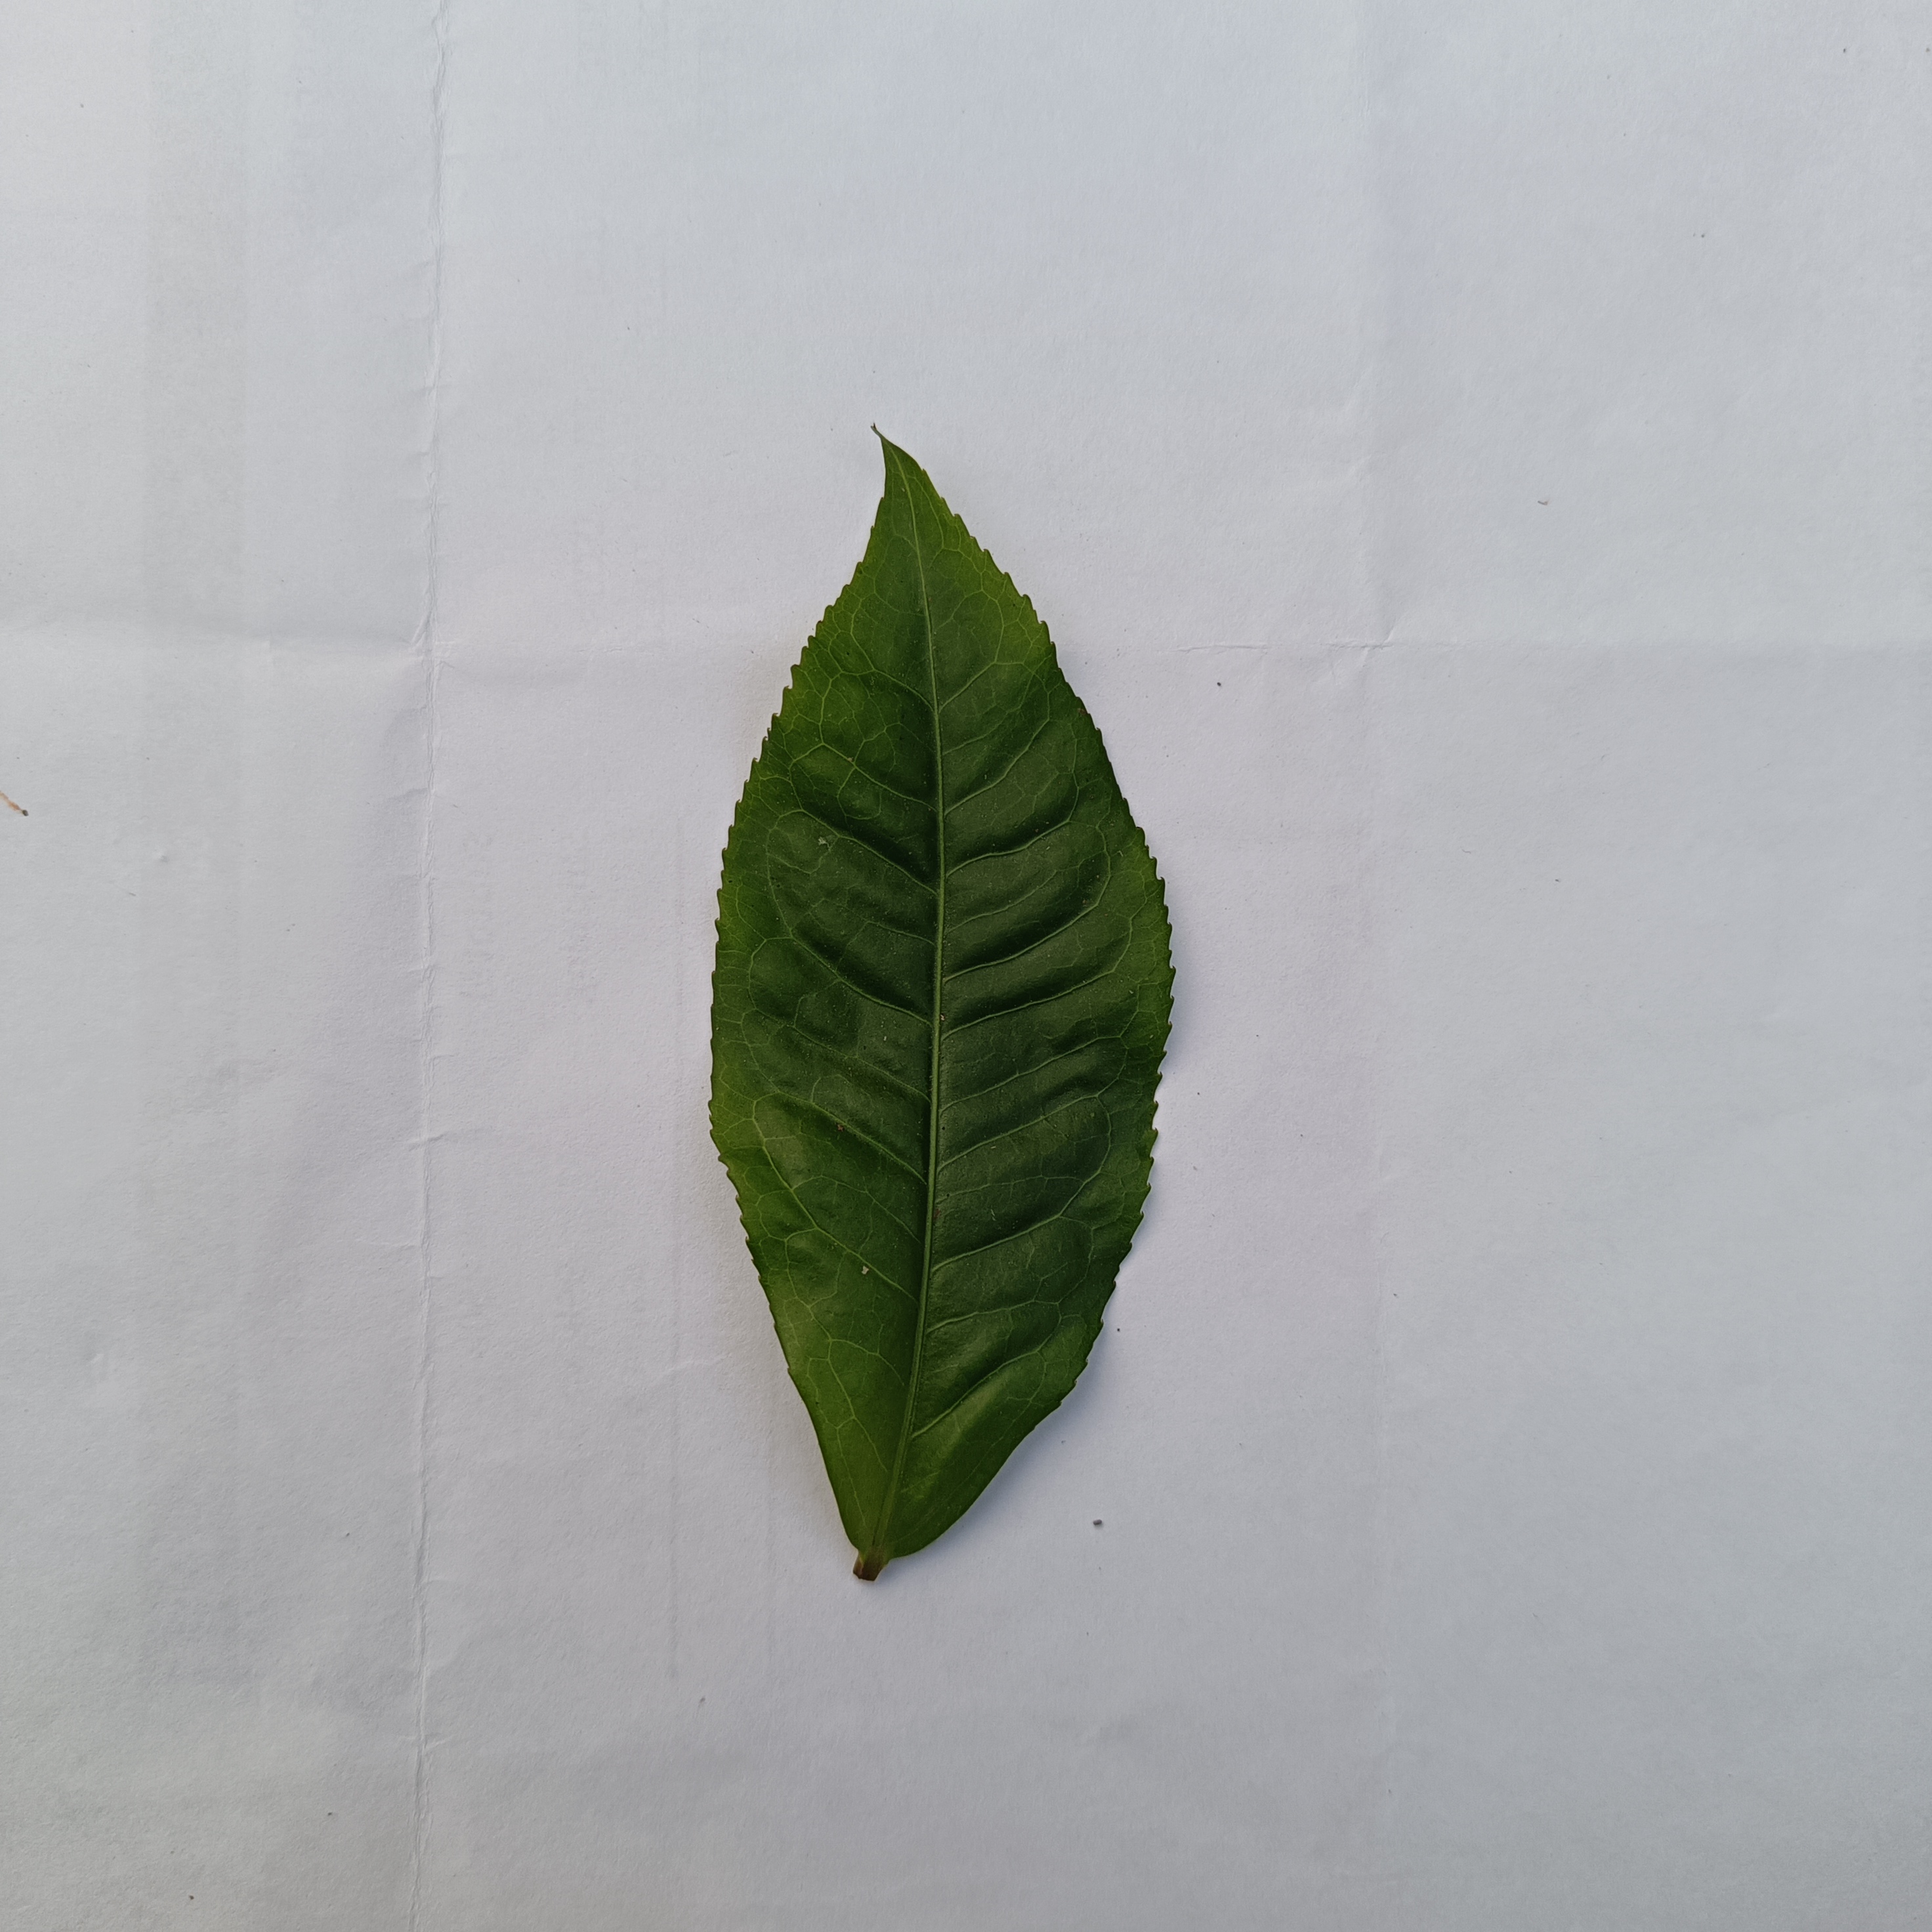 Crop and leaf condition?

tea, healthy
